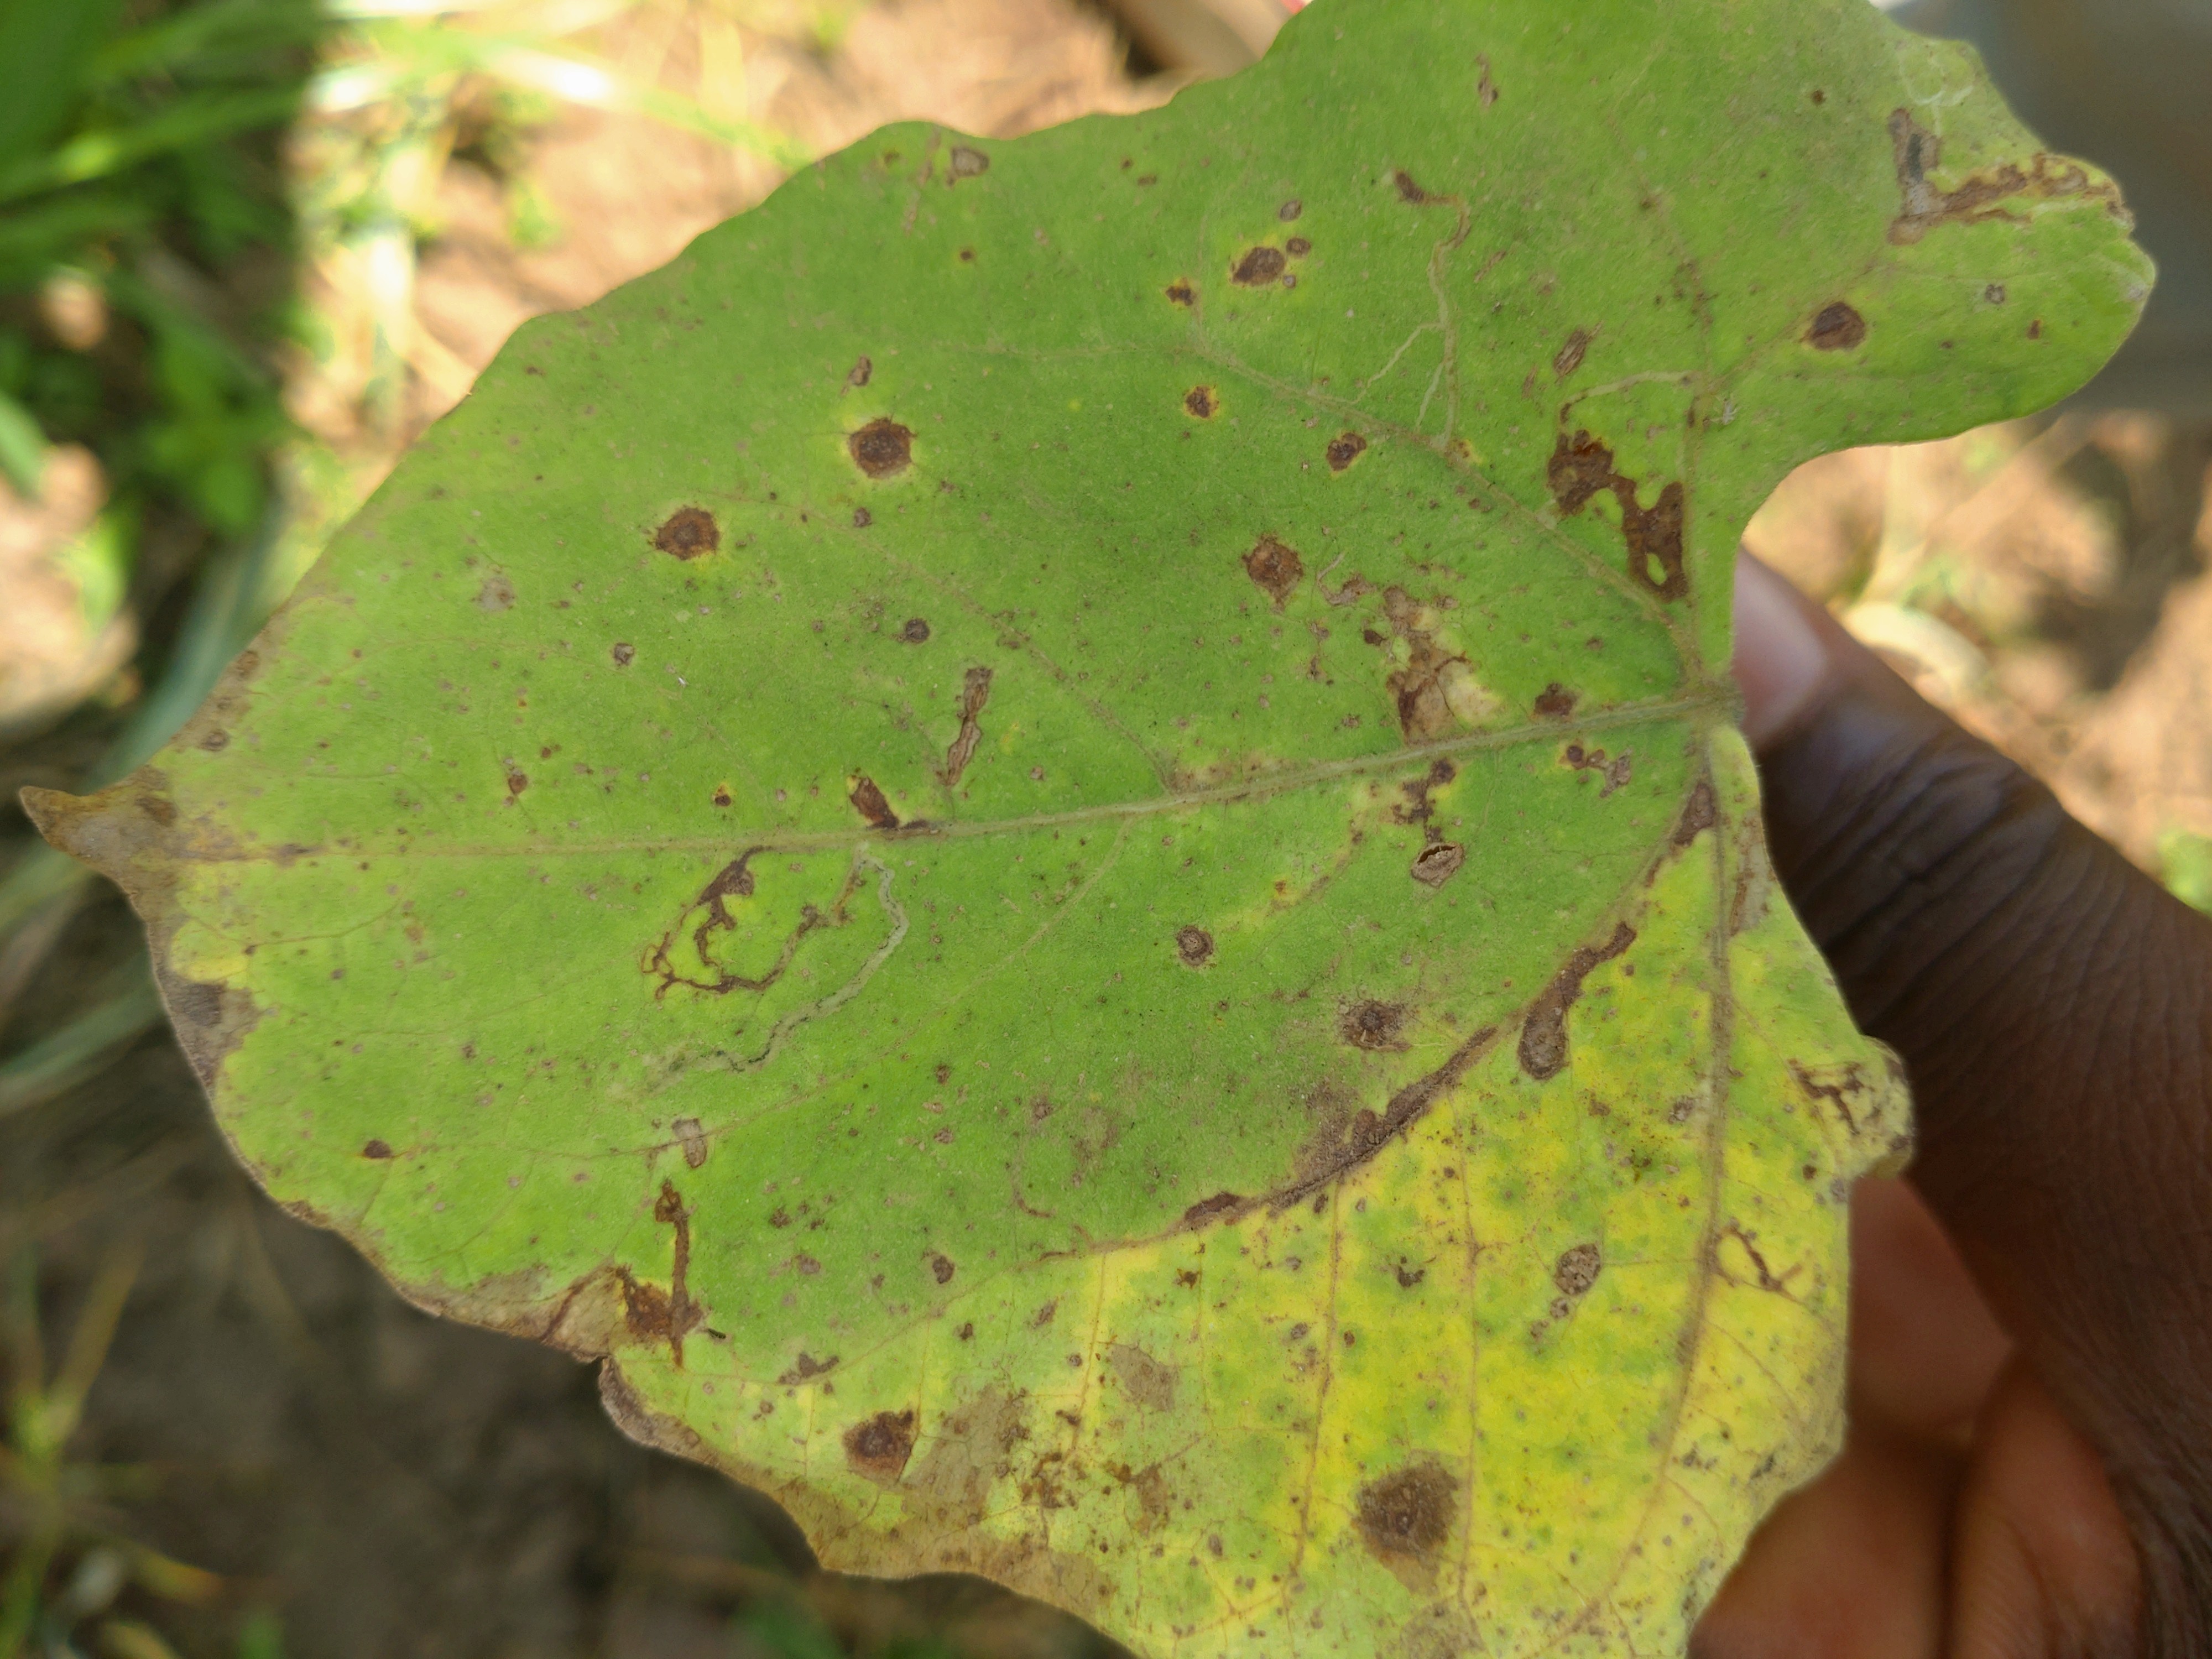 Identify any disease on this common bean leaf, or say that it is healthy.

anthracnose
